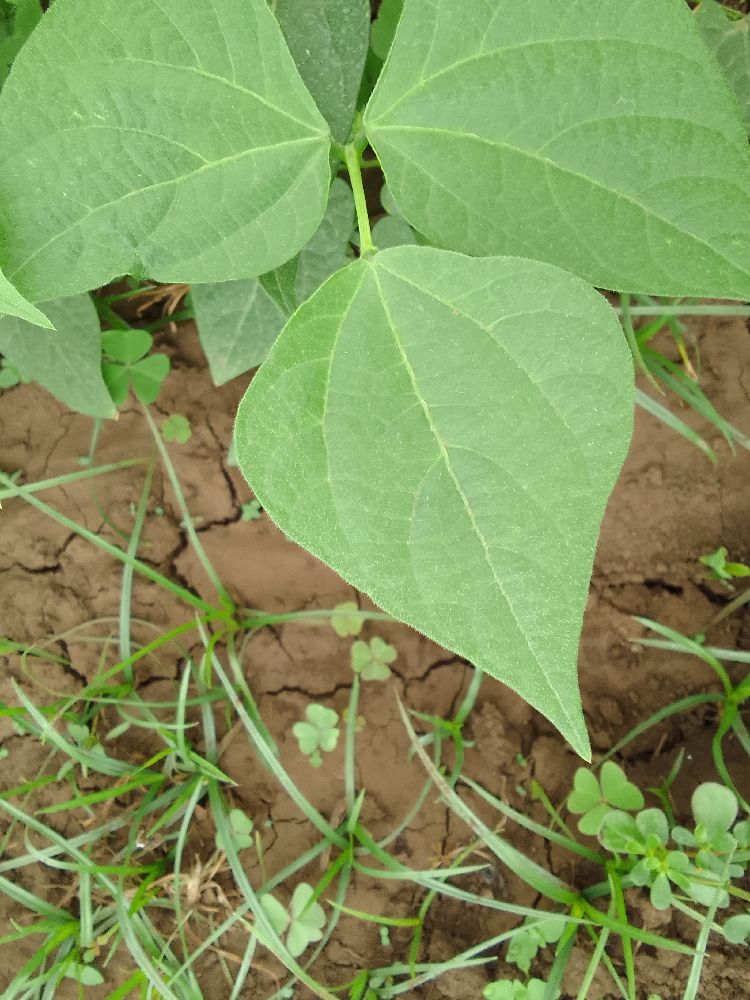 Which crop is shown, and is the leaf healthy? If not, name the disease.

common bean, healthy
